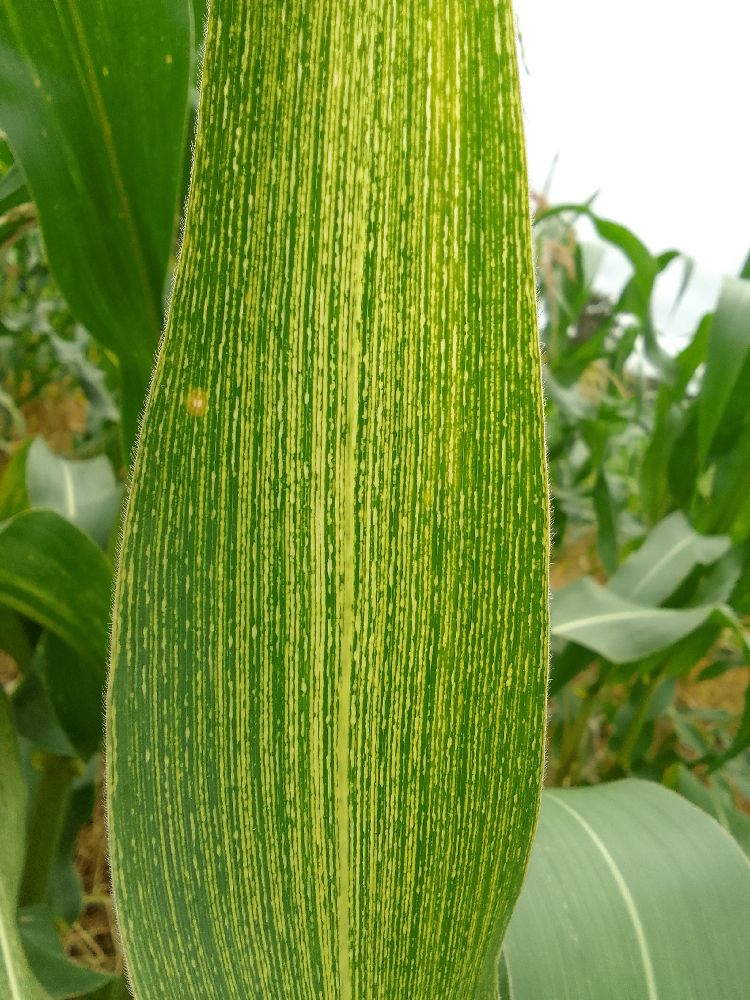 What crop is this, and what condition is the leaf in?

maize, maize streak virus
